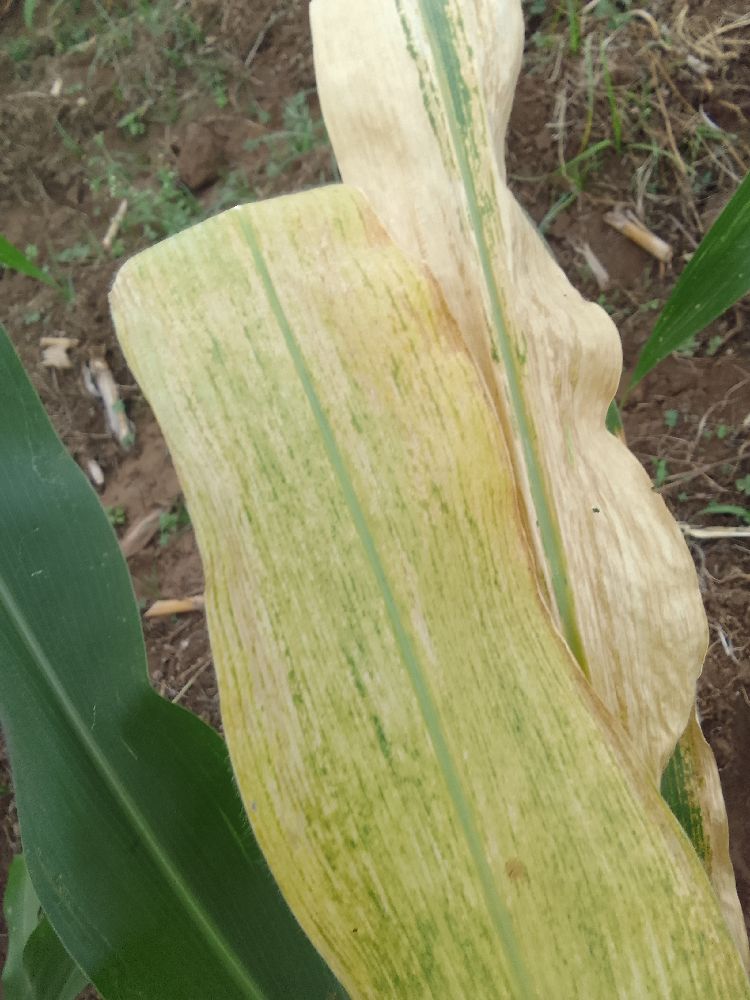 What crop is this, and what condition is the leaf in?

maize, maize lethal necrosis
